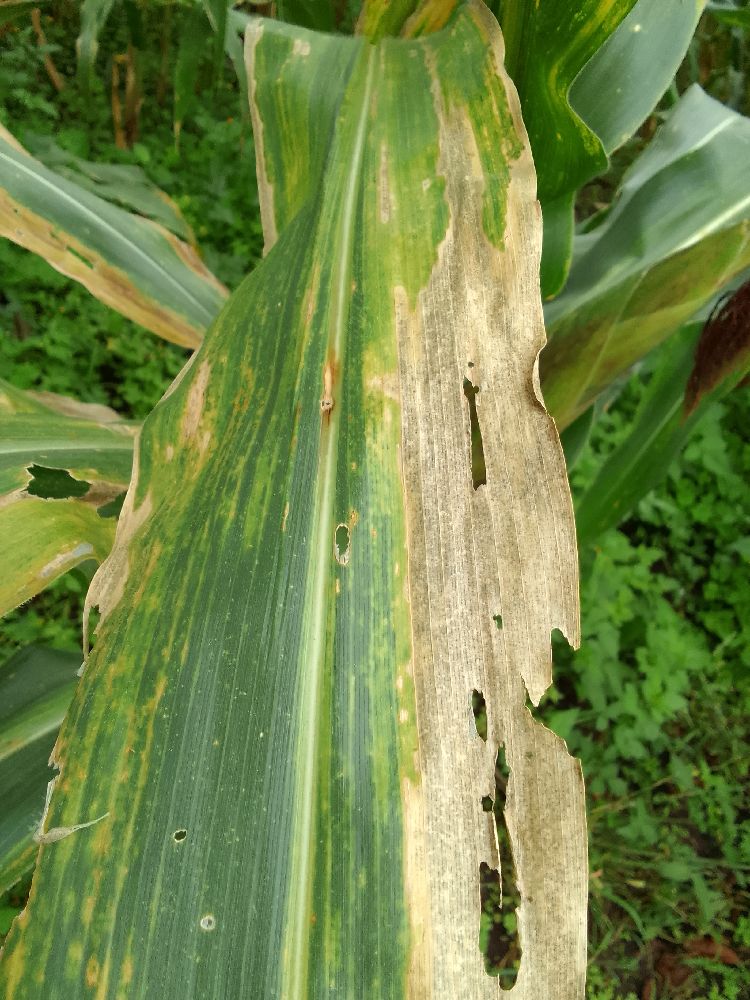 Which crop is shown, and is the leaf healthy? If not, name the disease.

maize, maize lethal necrosis
